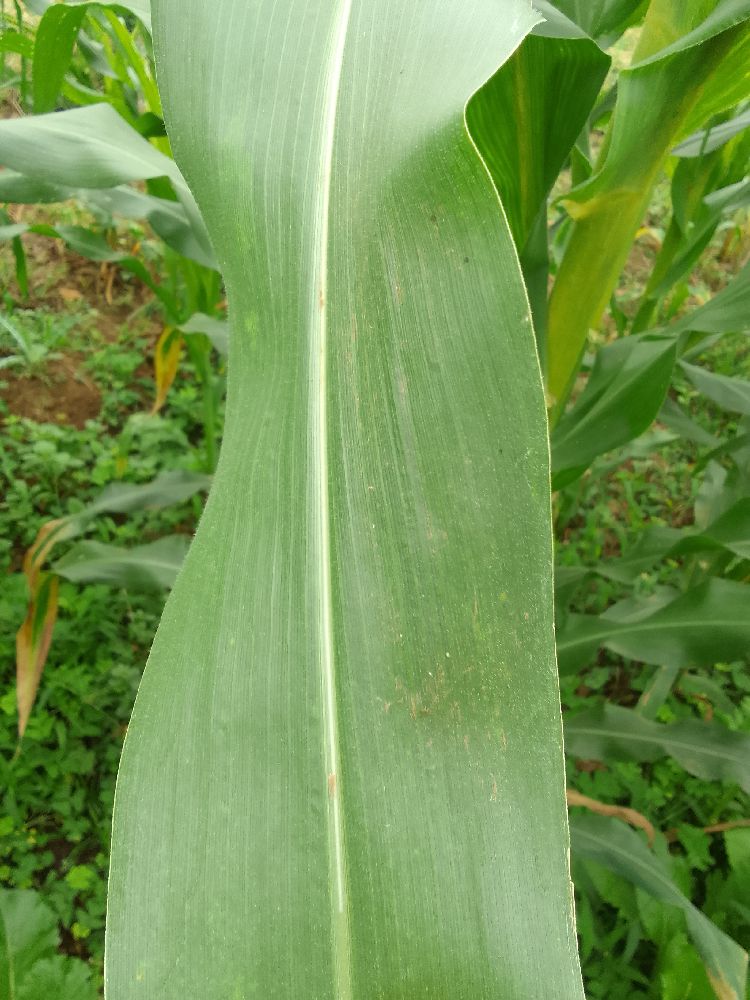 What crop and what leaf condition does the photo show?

maize, healthy
